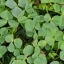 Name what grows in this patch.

unstructured weed
